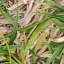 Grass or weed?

grass
